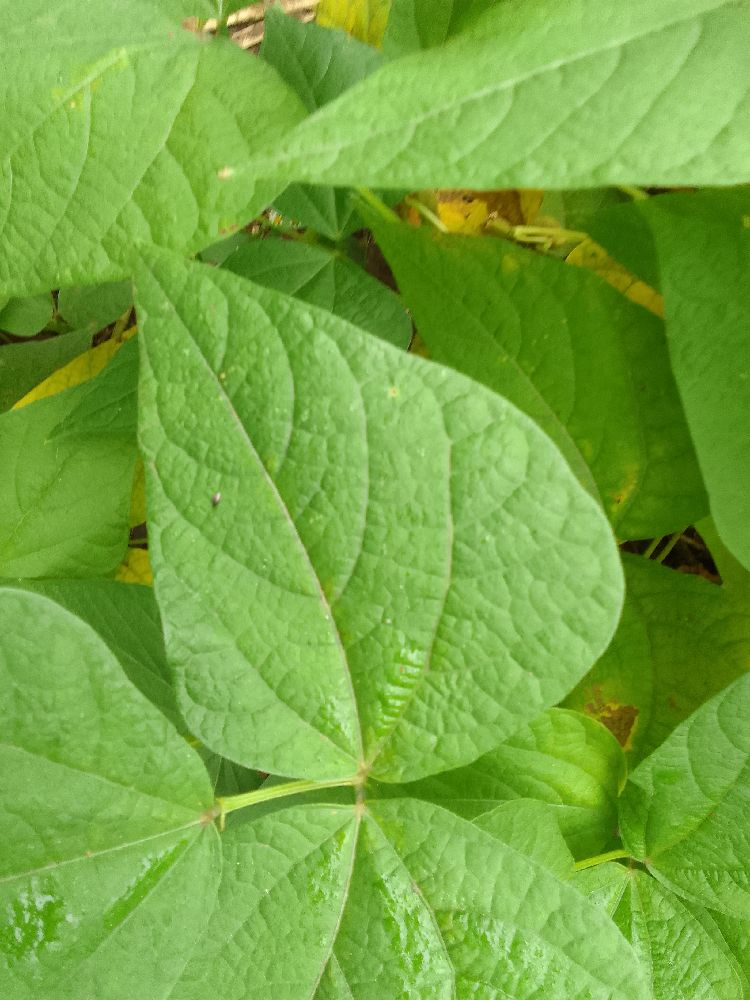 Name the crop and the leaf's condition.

common bean, healthy
